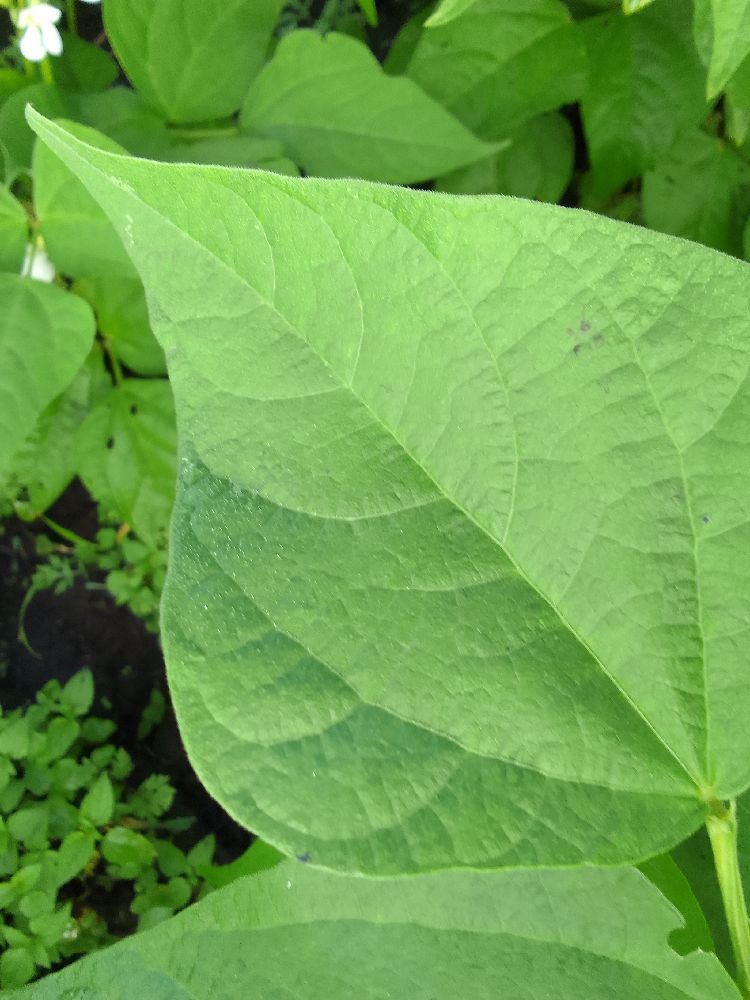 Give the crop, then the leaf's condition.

common bean, healthy
